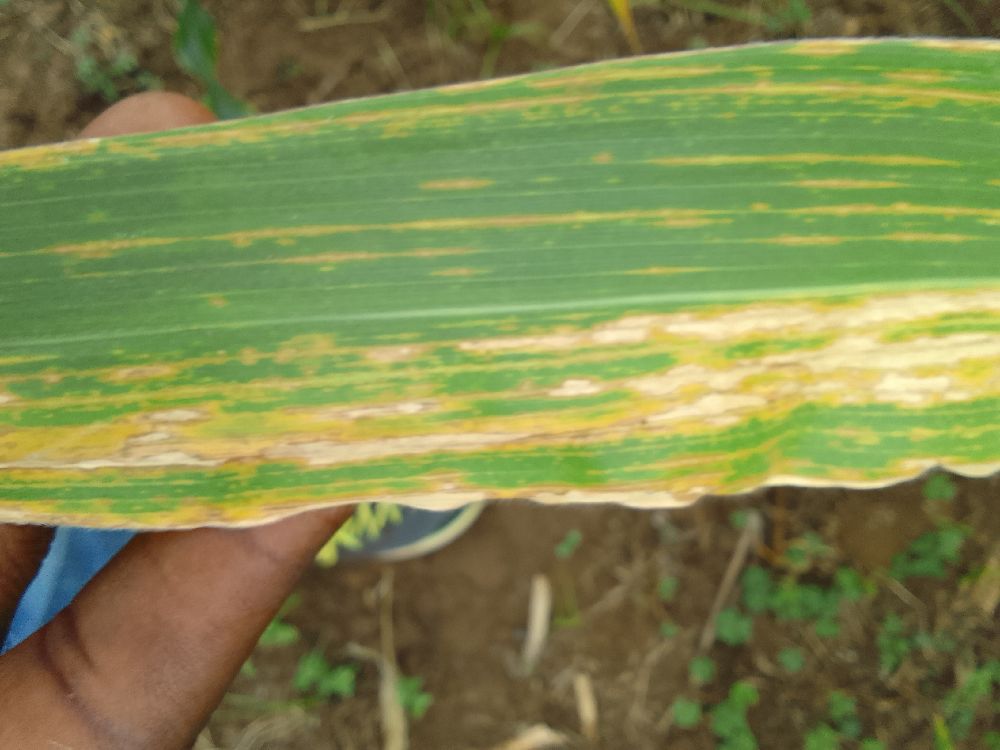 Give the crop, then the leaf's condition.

maize, maize lethal necrosis
